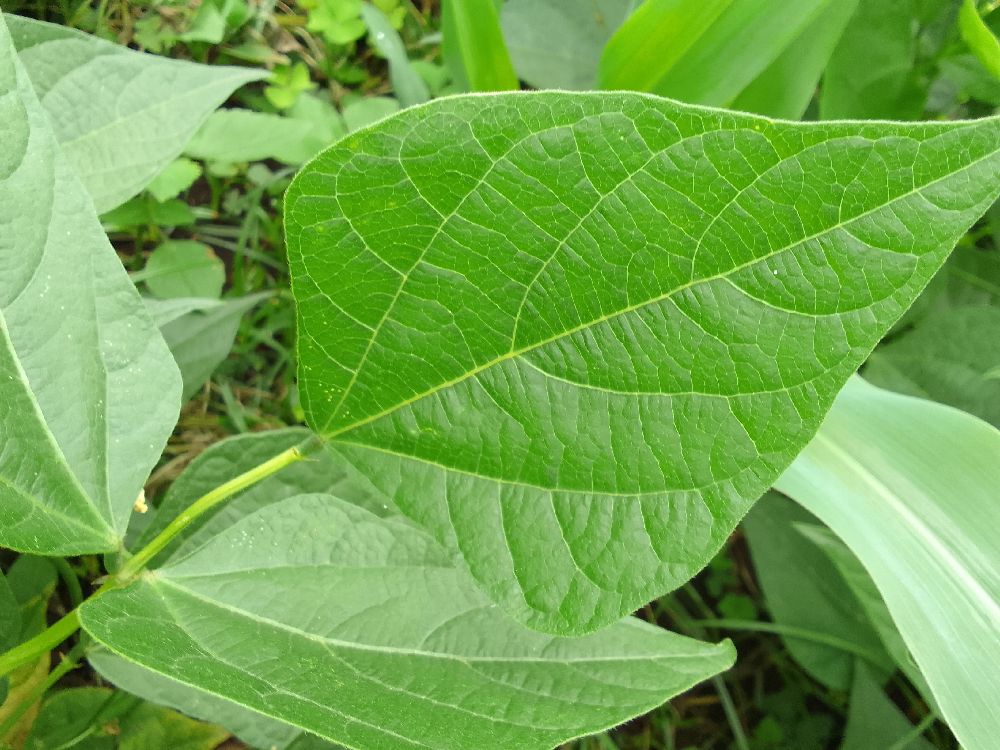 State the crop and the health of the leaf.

common bean, healthy
